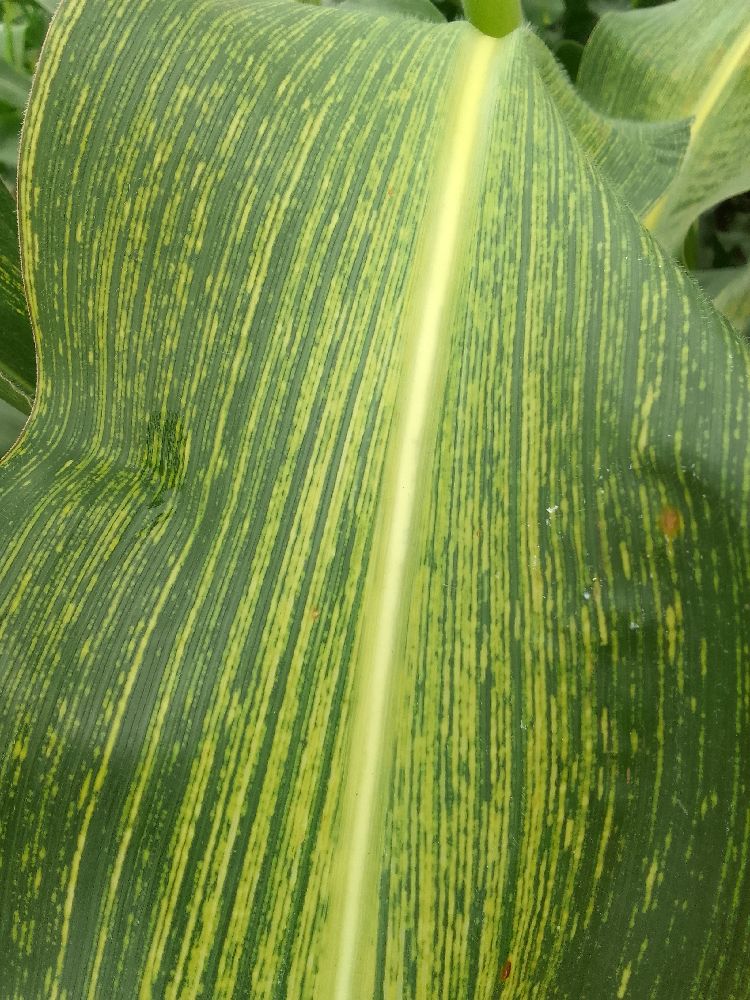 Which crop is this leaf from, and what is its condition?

maize, maize streak virus
